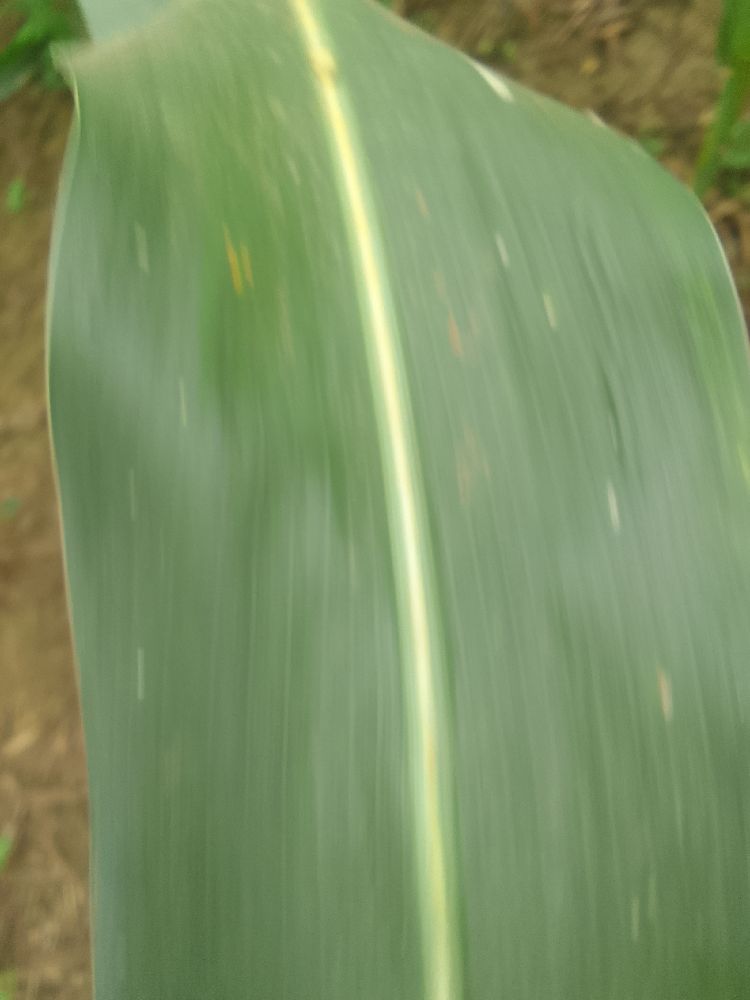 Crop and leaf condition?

maize, healthy
